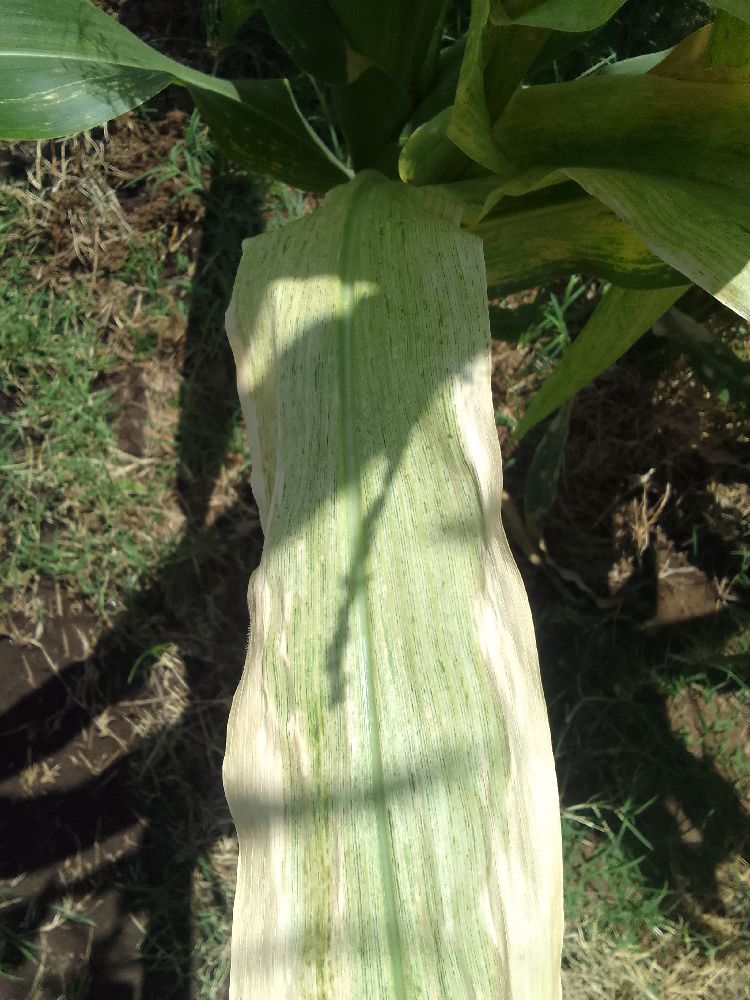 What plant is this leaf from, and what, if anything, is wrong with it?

maize, maize lethal necrosis
